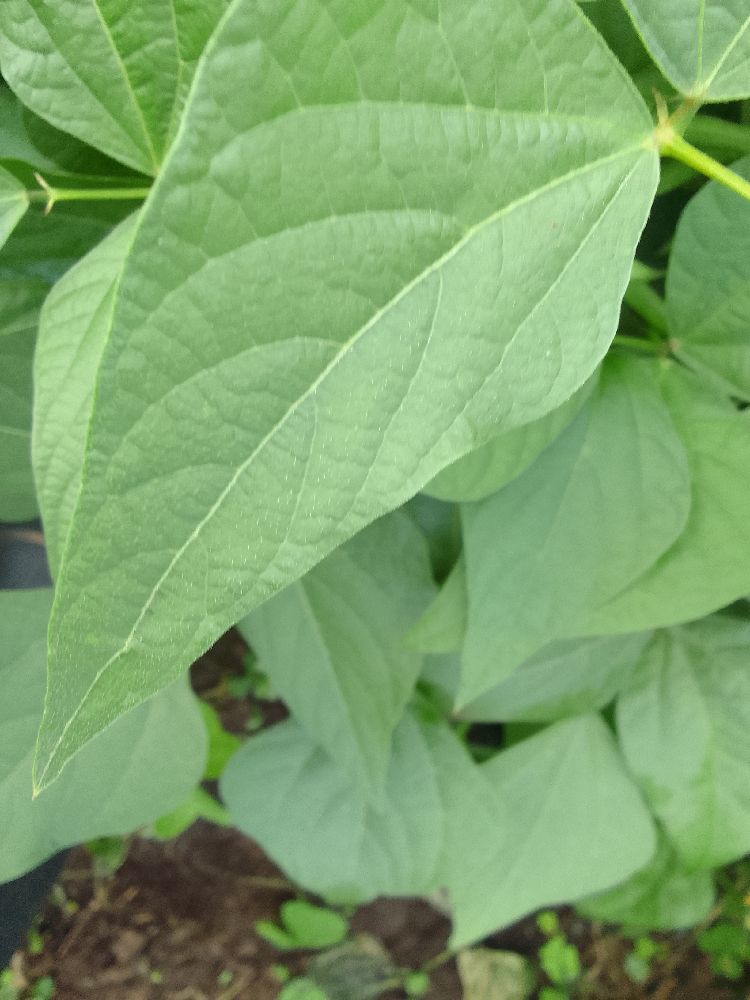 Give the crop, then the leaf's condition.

common bean, healthy
